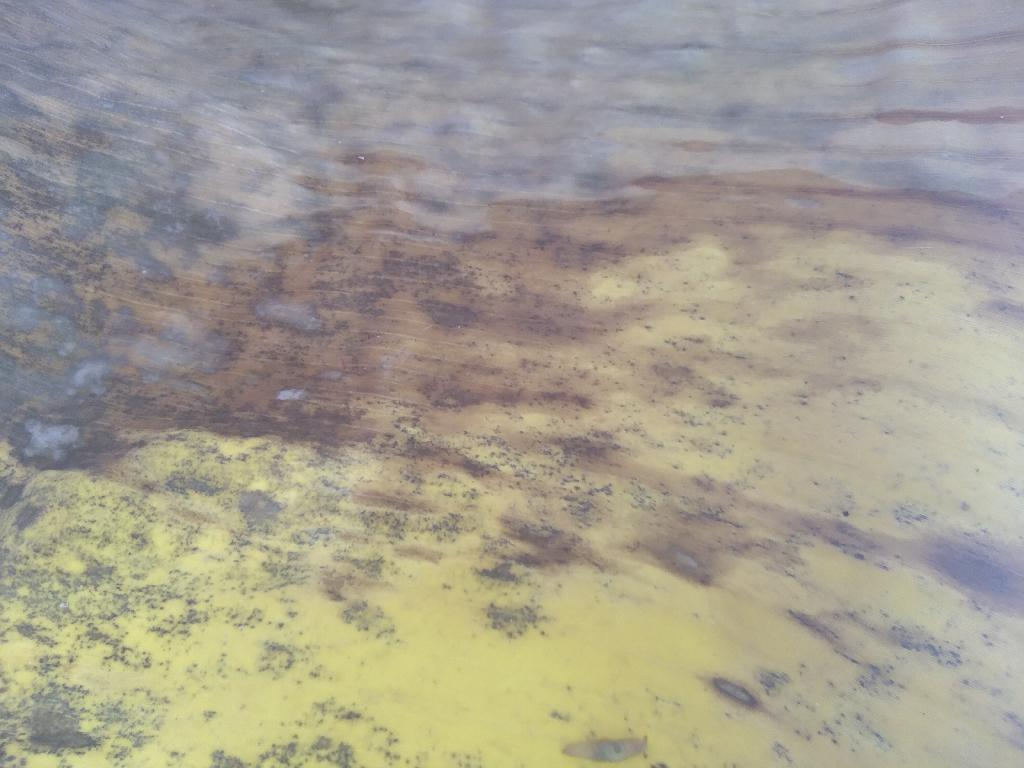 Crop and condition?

banana, black sigatoka
